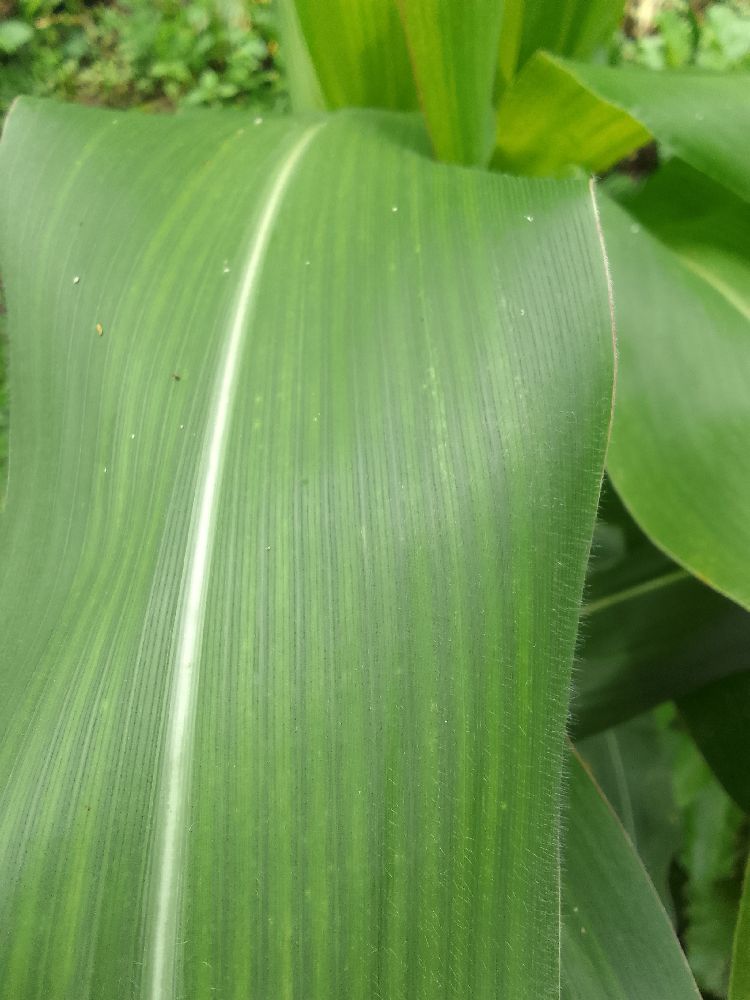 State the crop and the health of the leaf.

maize, maize streak virus
